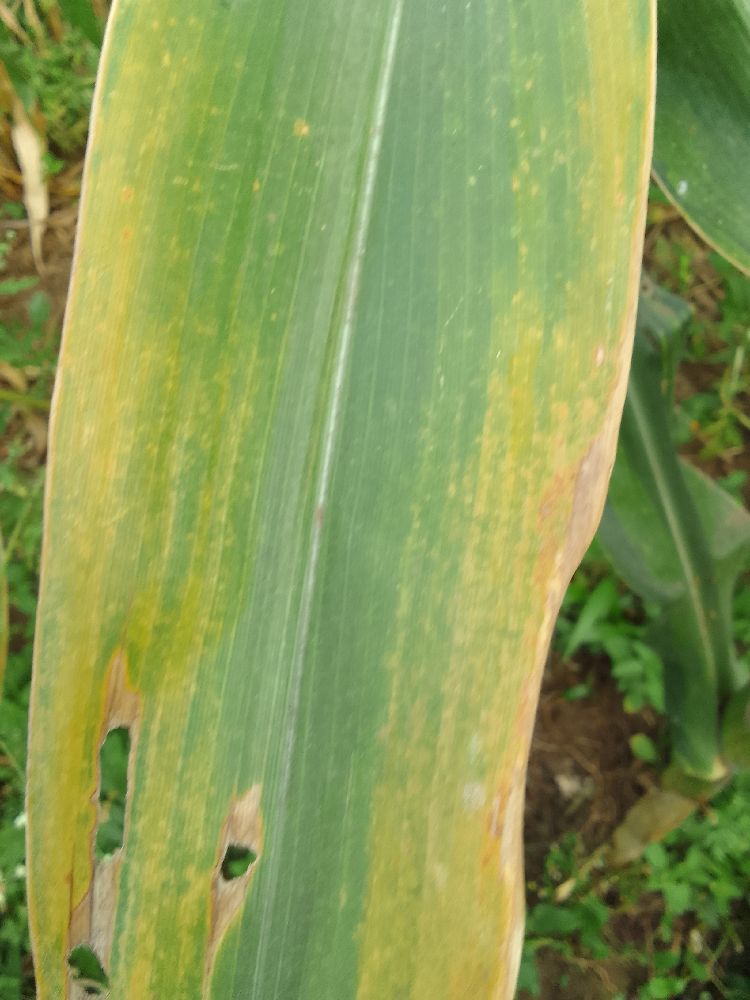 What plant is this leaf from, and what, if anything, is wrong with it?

maize, maize lethal necrosis
